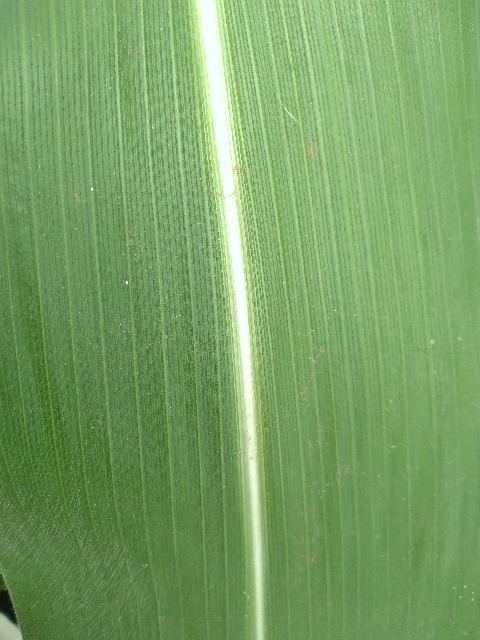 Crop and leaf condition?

maize, healthy
